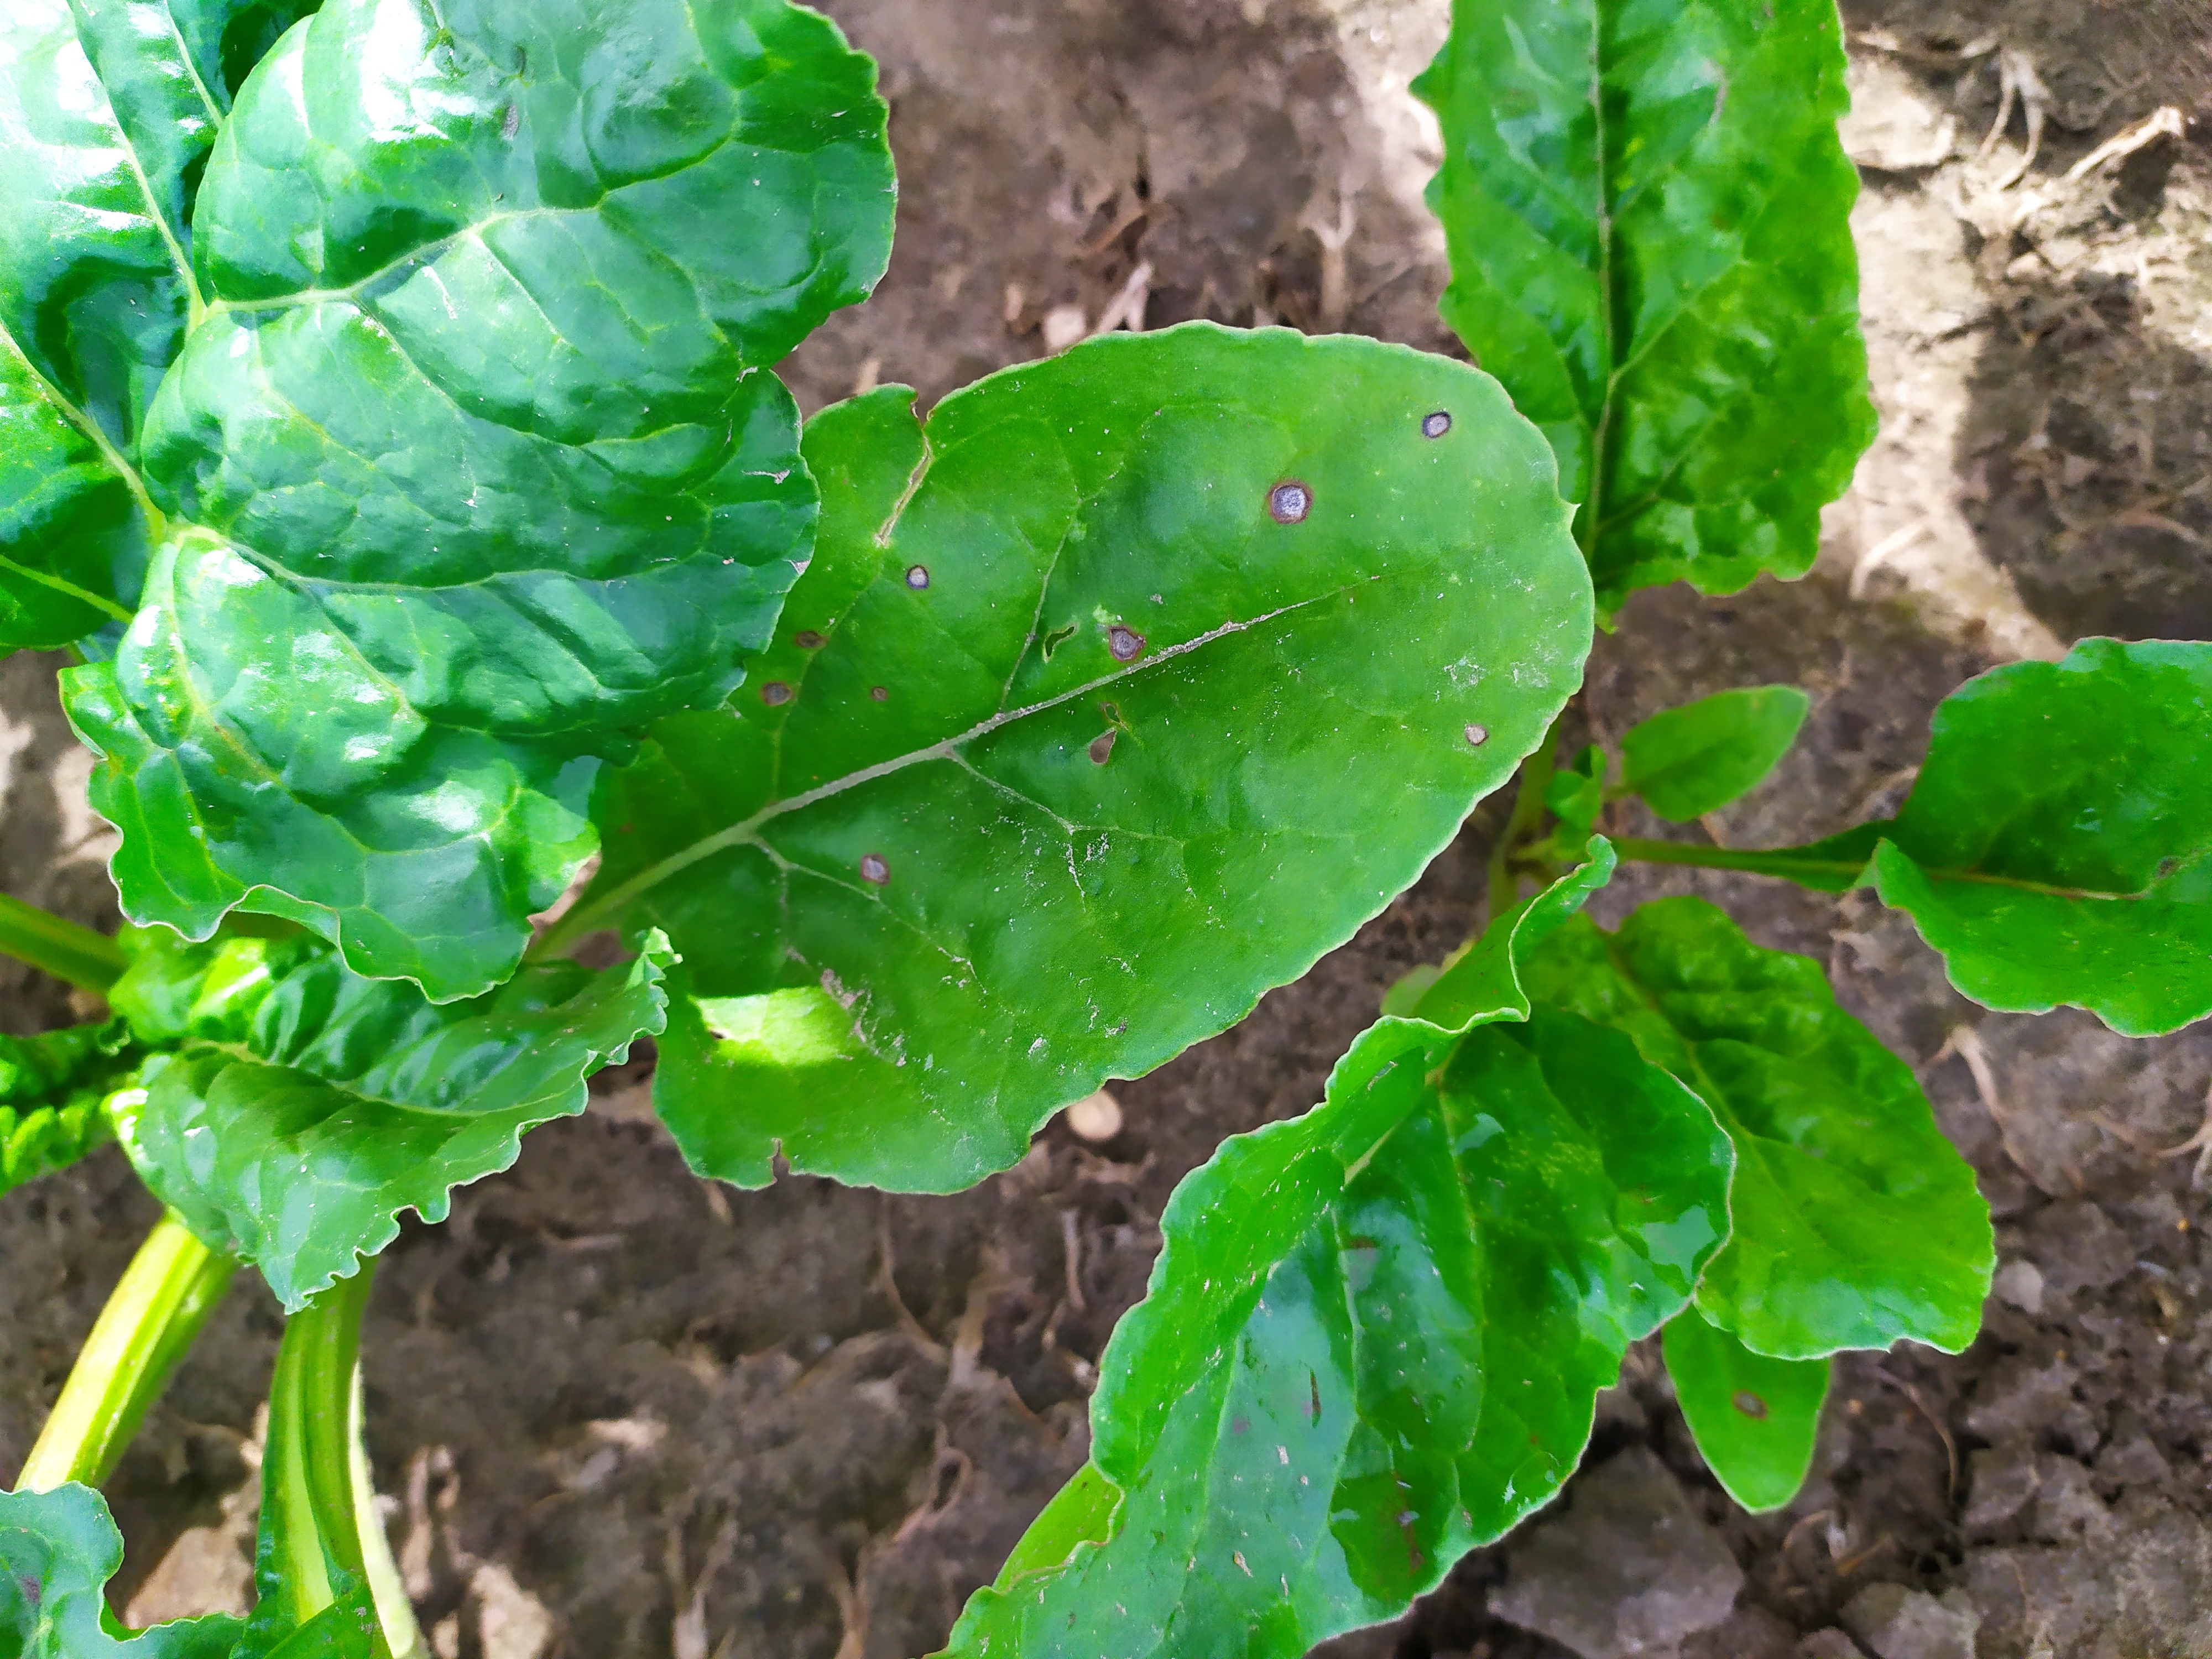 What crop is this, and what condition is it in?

beet, cercospora
